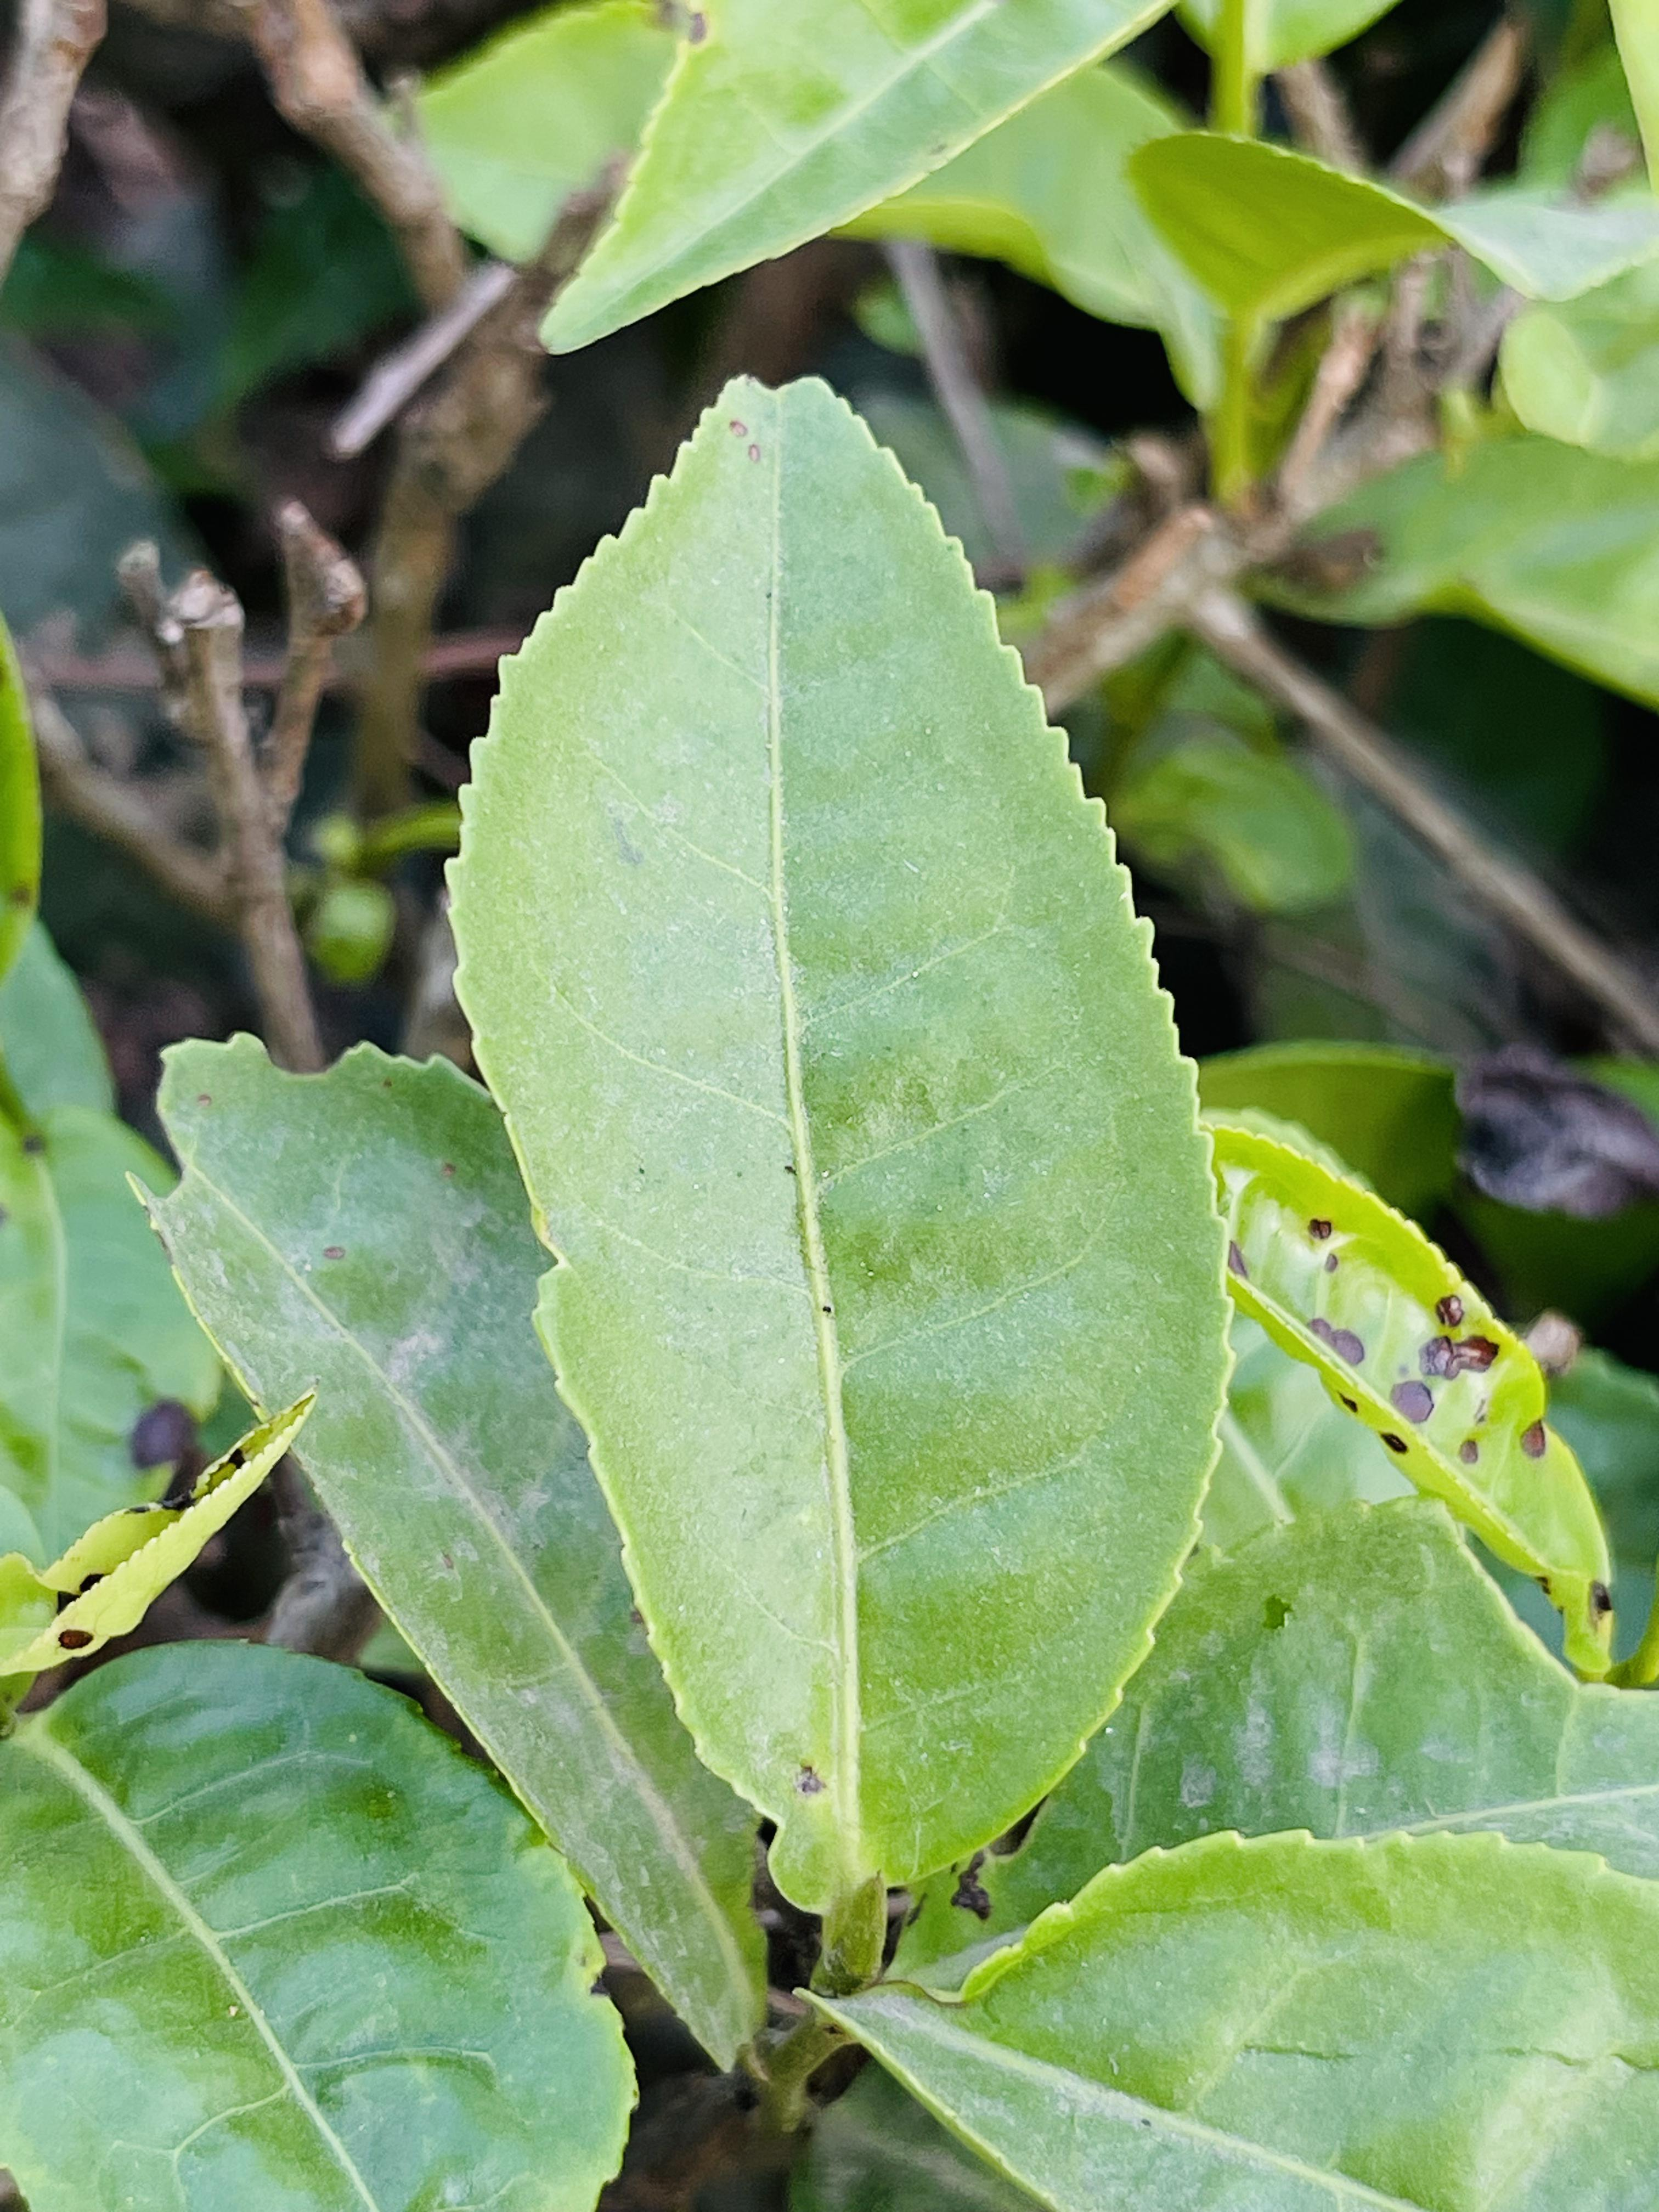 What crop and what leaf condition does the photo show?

tea, healthy leaf
